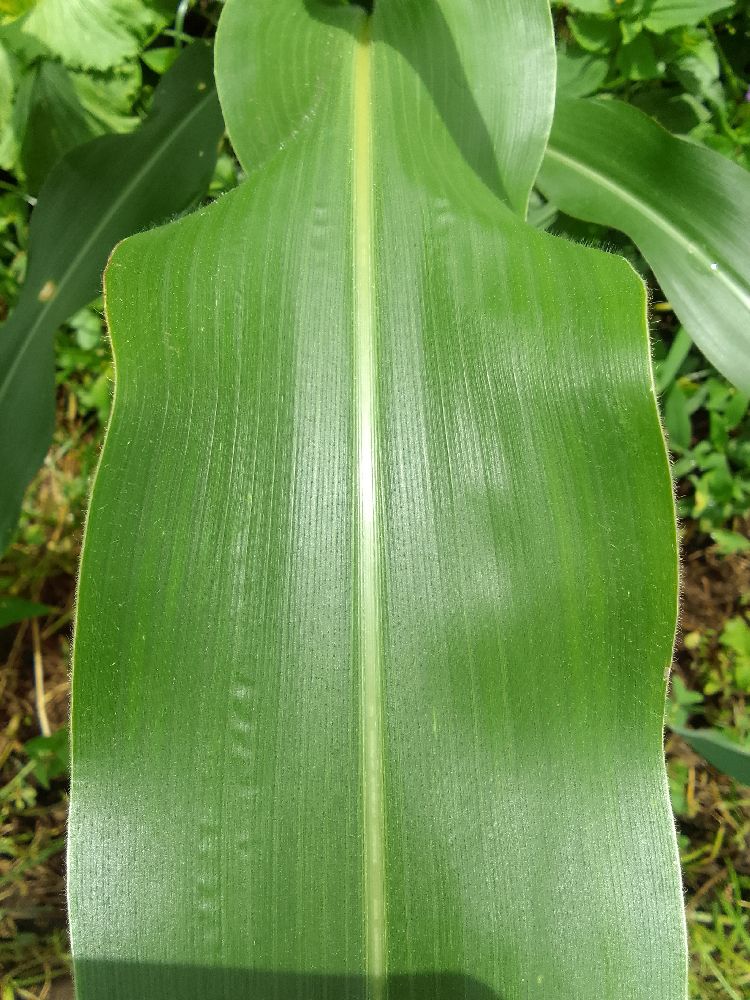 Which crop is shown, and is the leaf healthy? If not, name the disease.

maize, healthy
